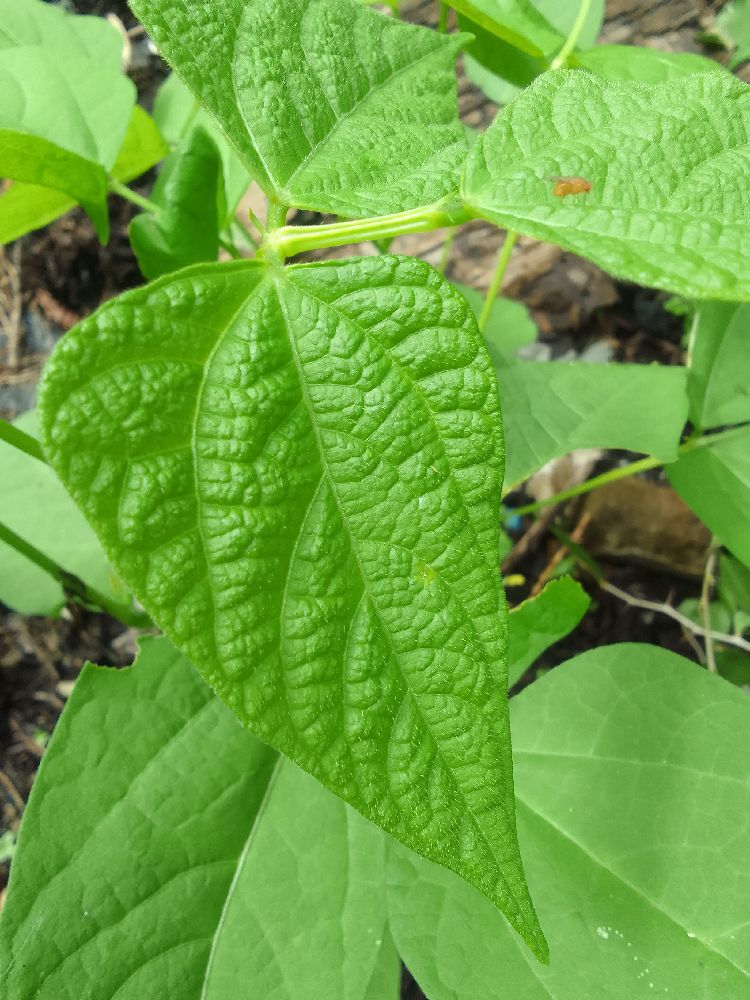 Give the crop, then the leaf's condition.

common bean, healthy
